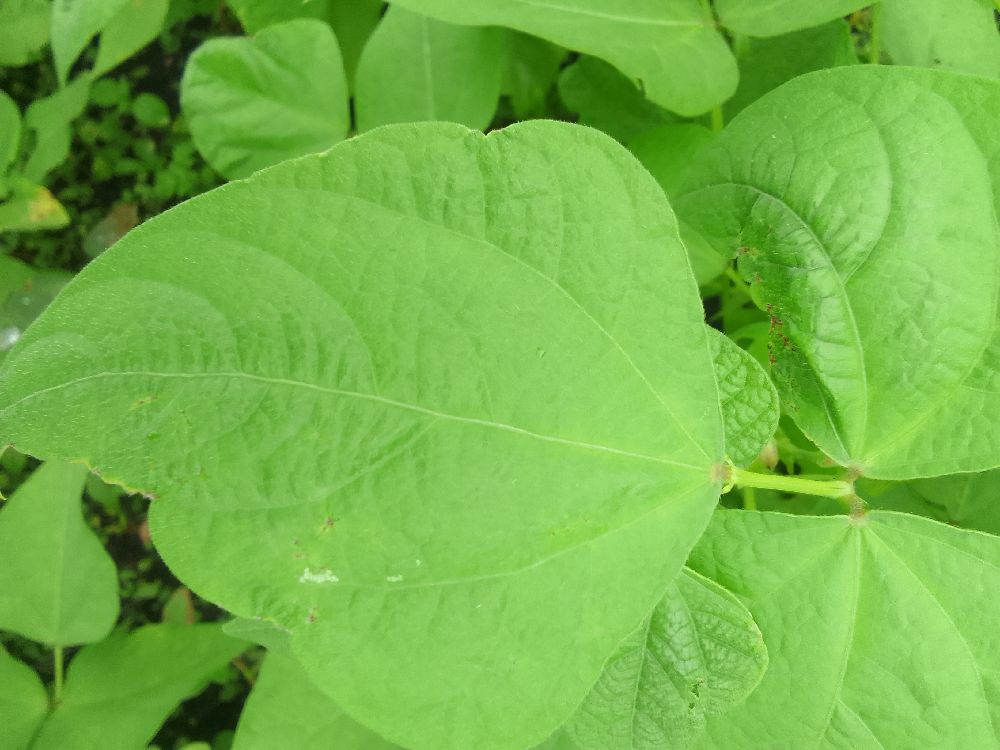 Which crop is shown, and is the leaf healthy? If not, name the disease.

common bean, healthy
